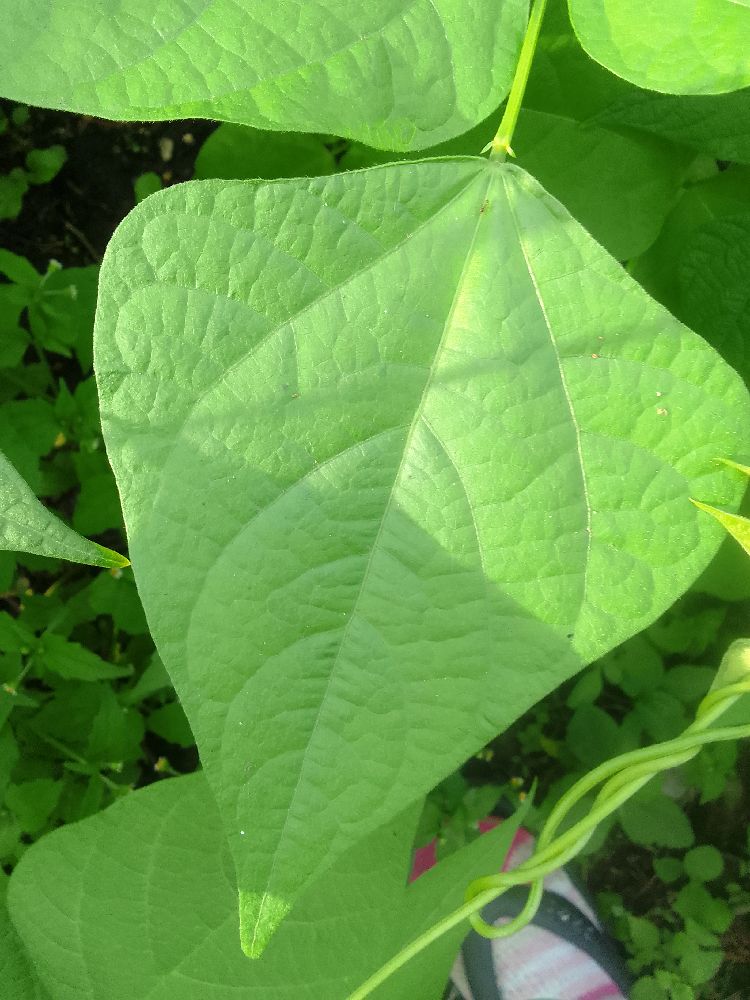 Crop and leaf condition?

common bean, healthy
